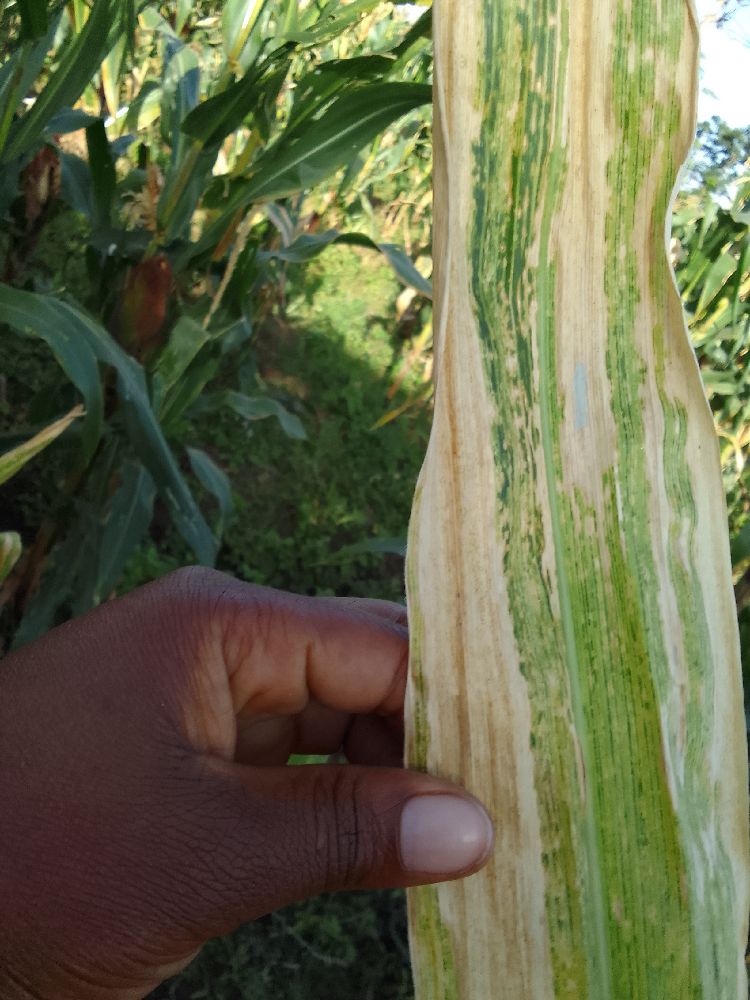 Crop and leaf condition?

maize, maize lethal necrosis
